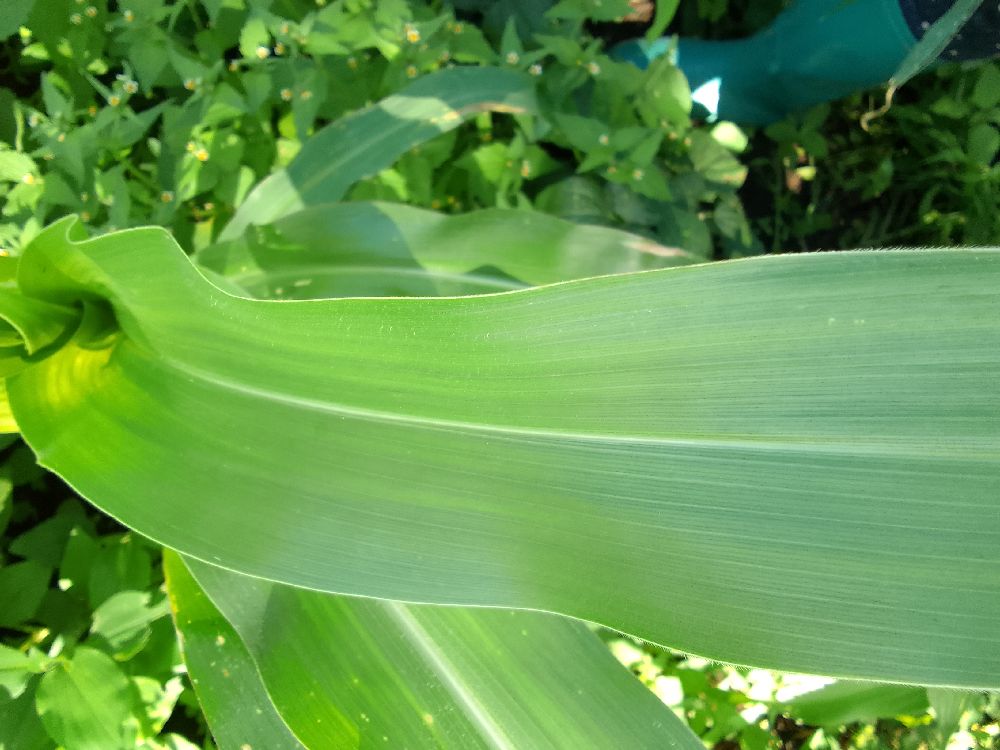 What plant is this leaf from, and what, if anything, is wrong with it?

maize, healthy
